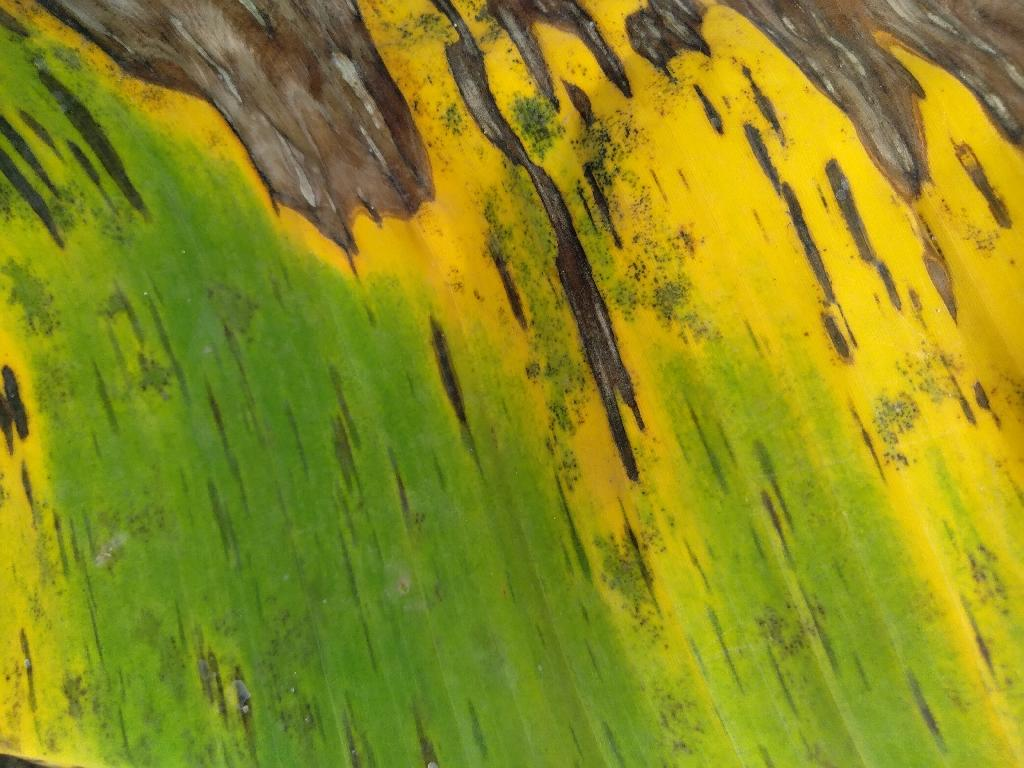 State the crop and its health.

banana, black sigatoka
